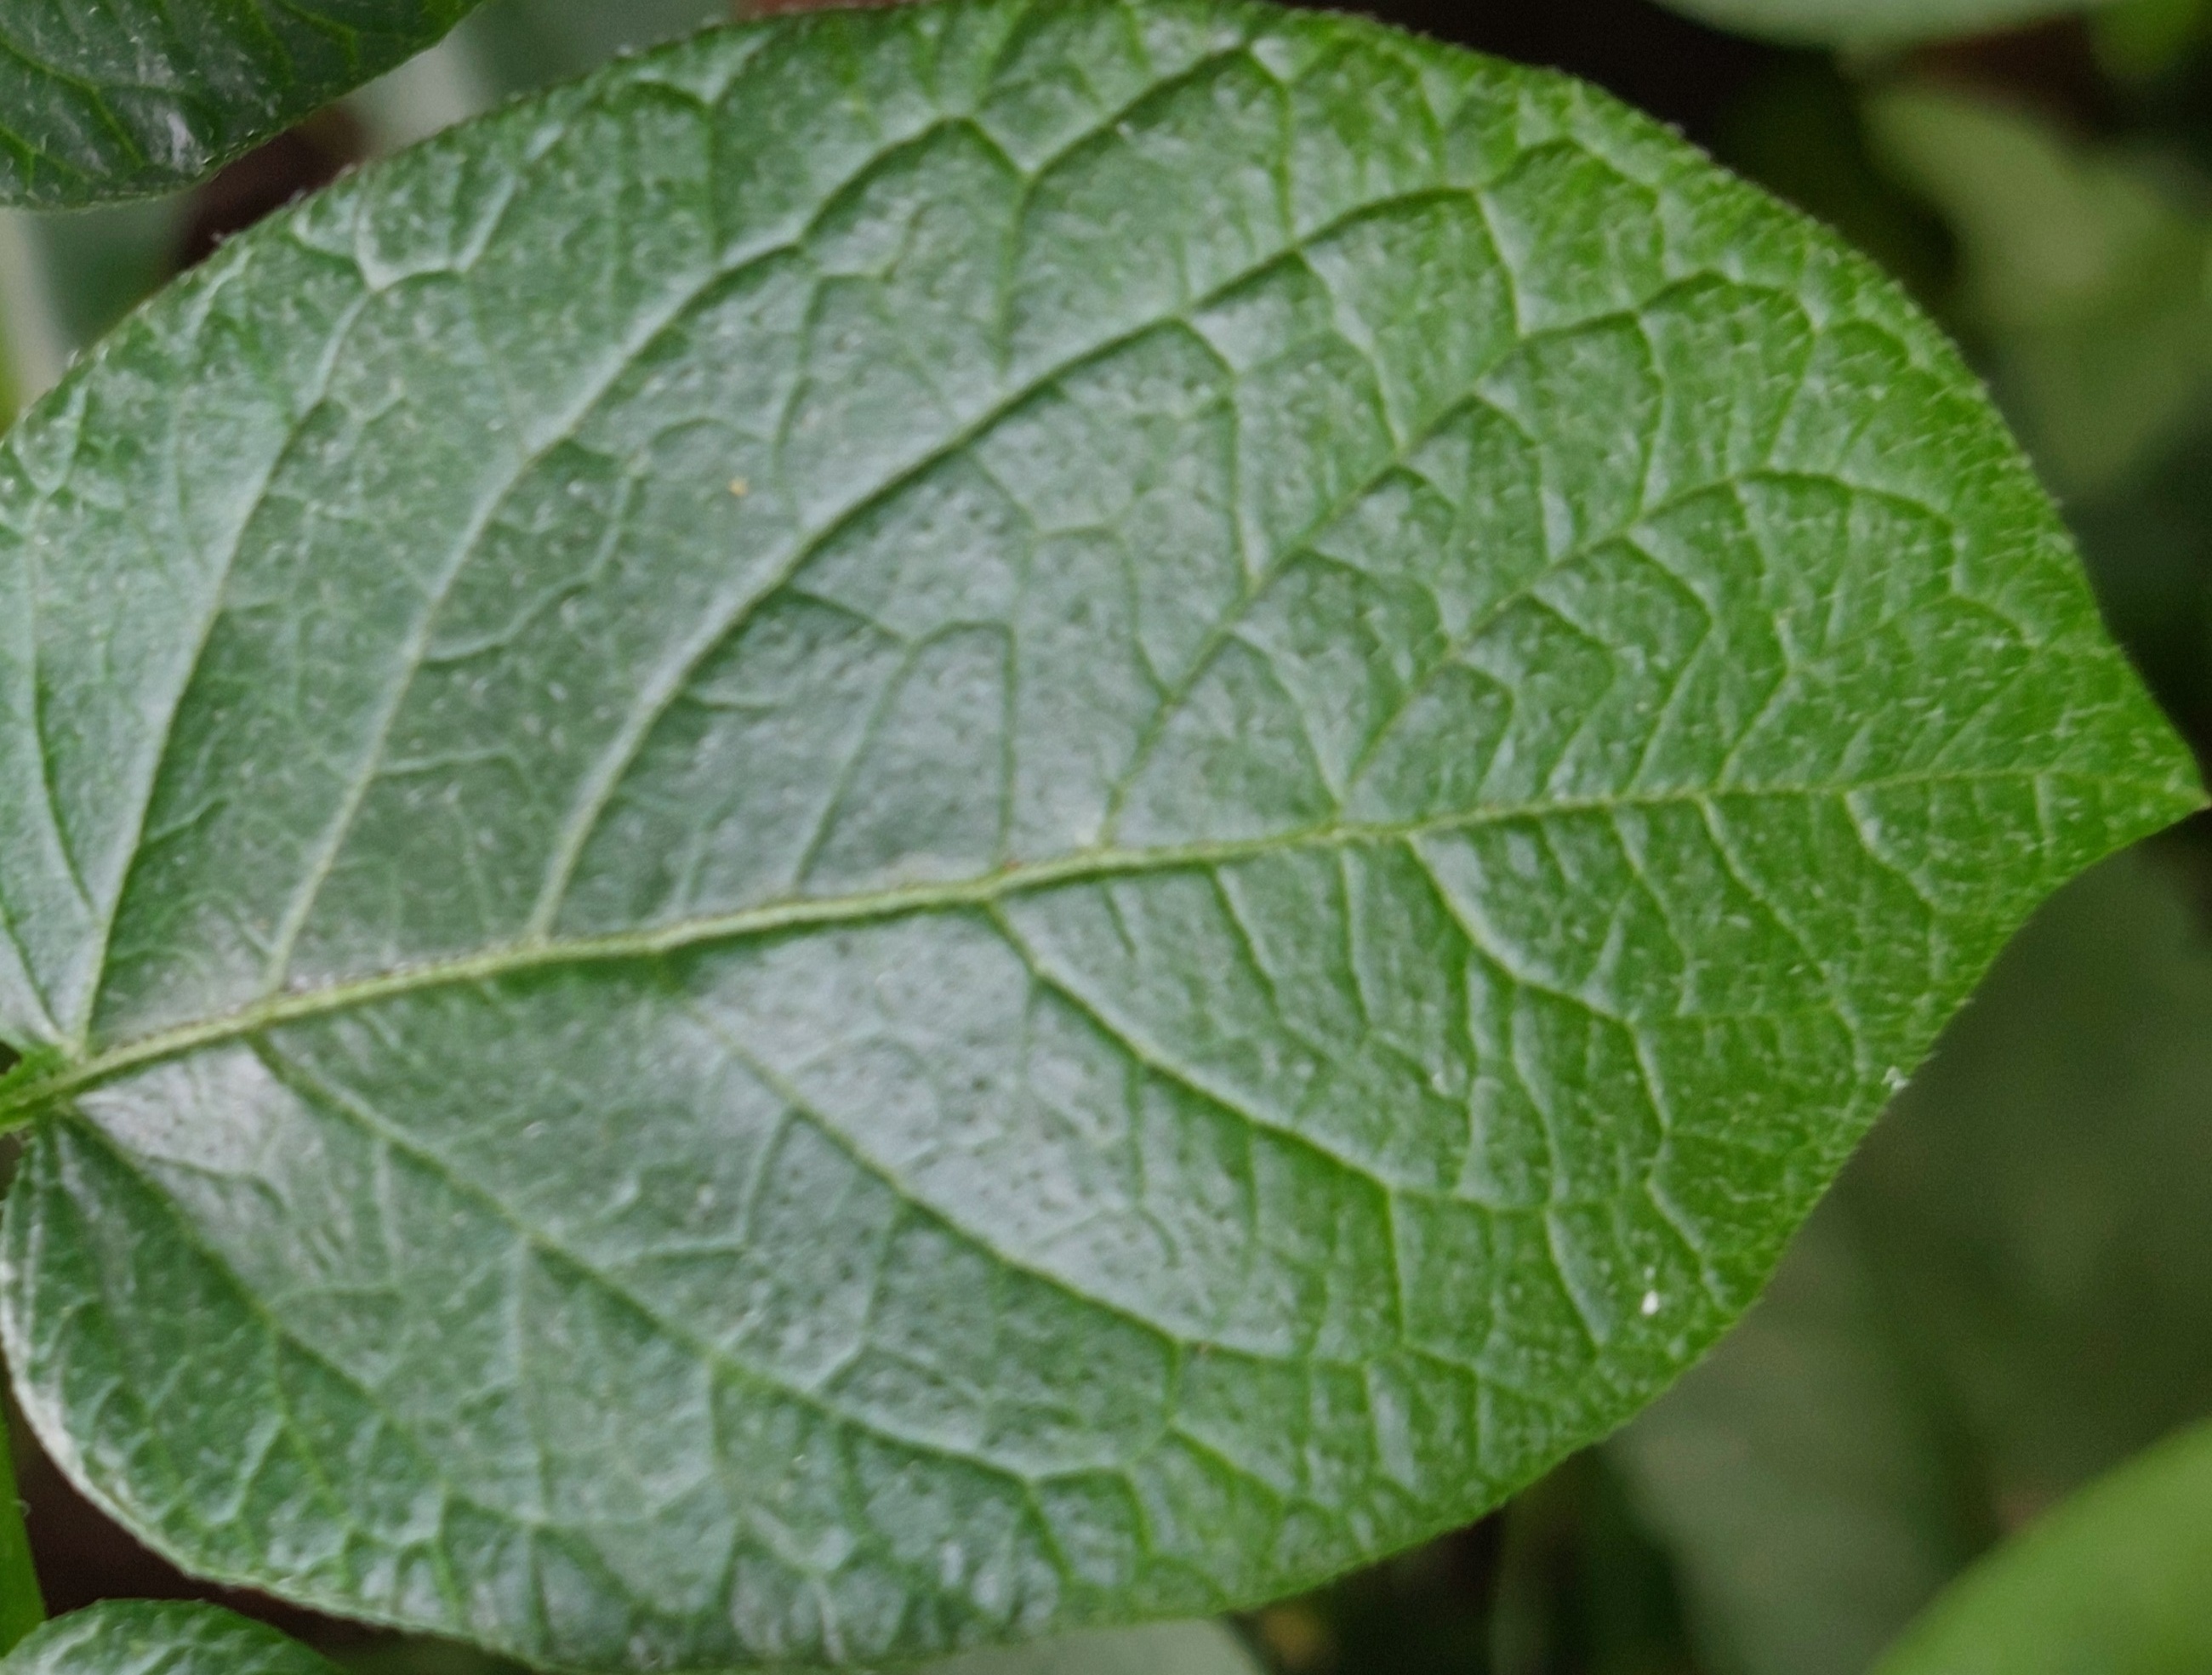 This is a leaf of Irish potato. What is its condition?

healthy
